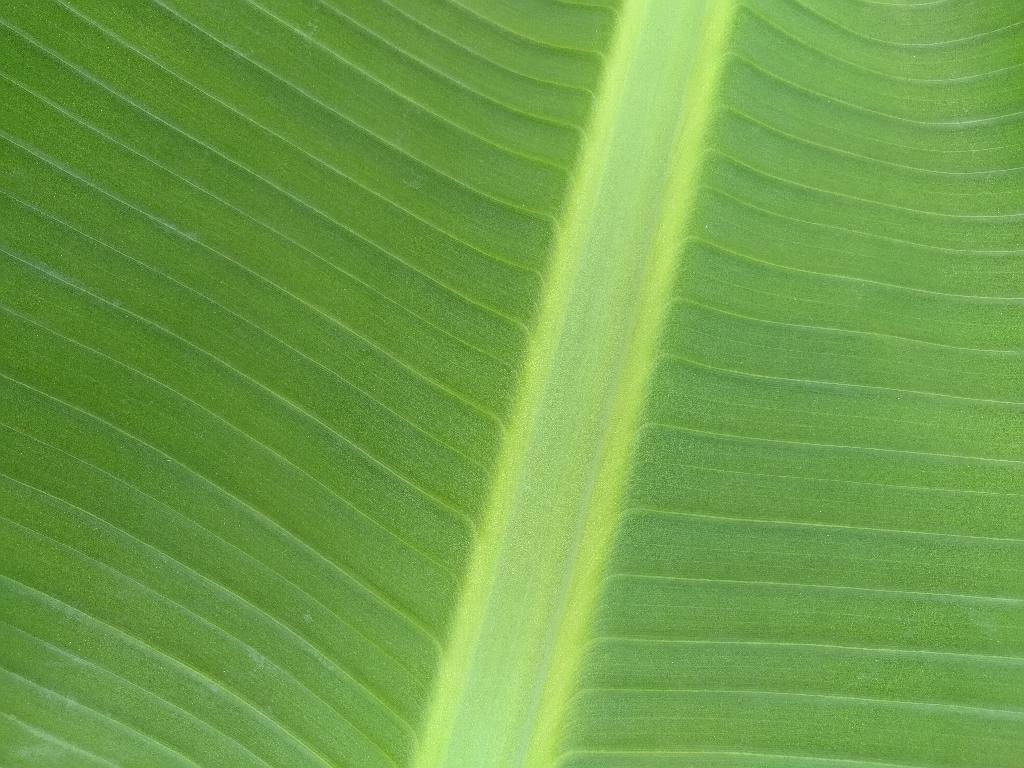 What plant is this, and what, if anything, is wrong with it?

banana, healthy
